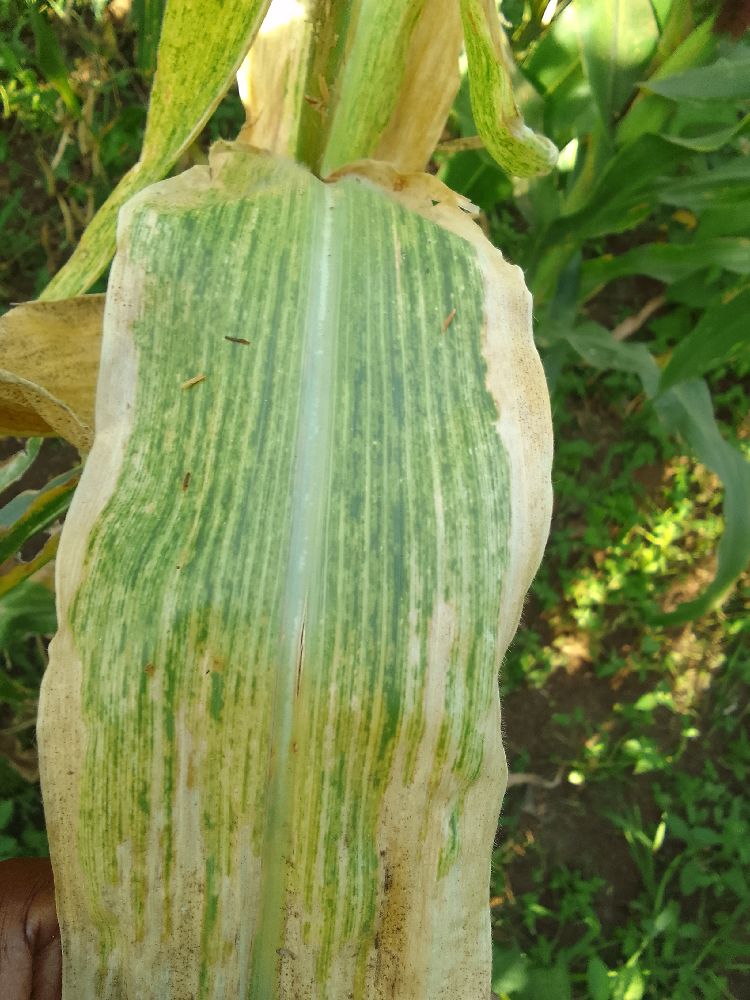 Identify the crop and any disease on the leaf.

maize, maize lethal necrosis
